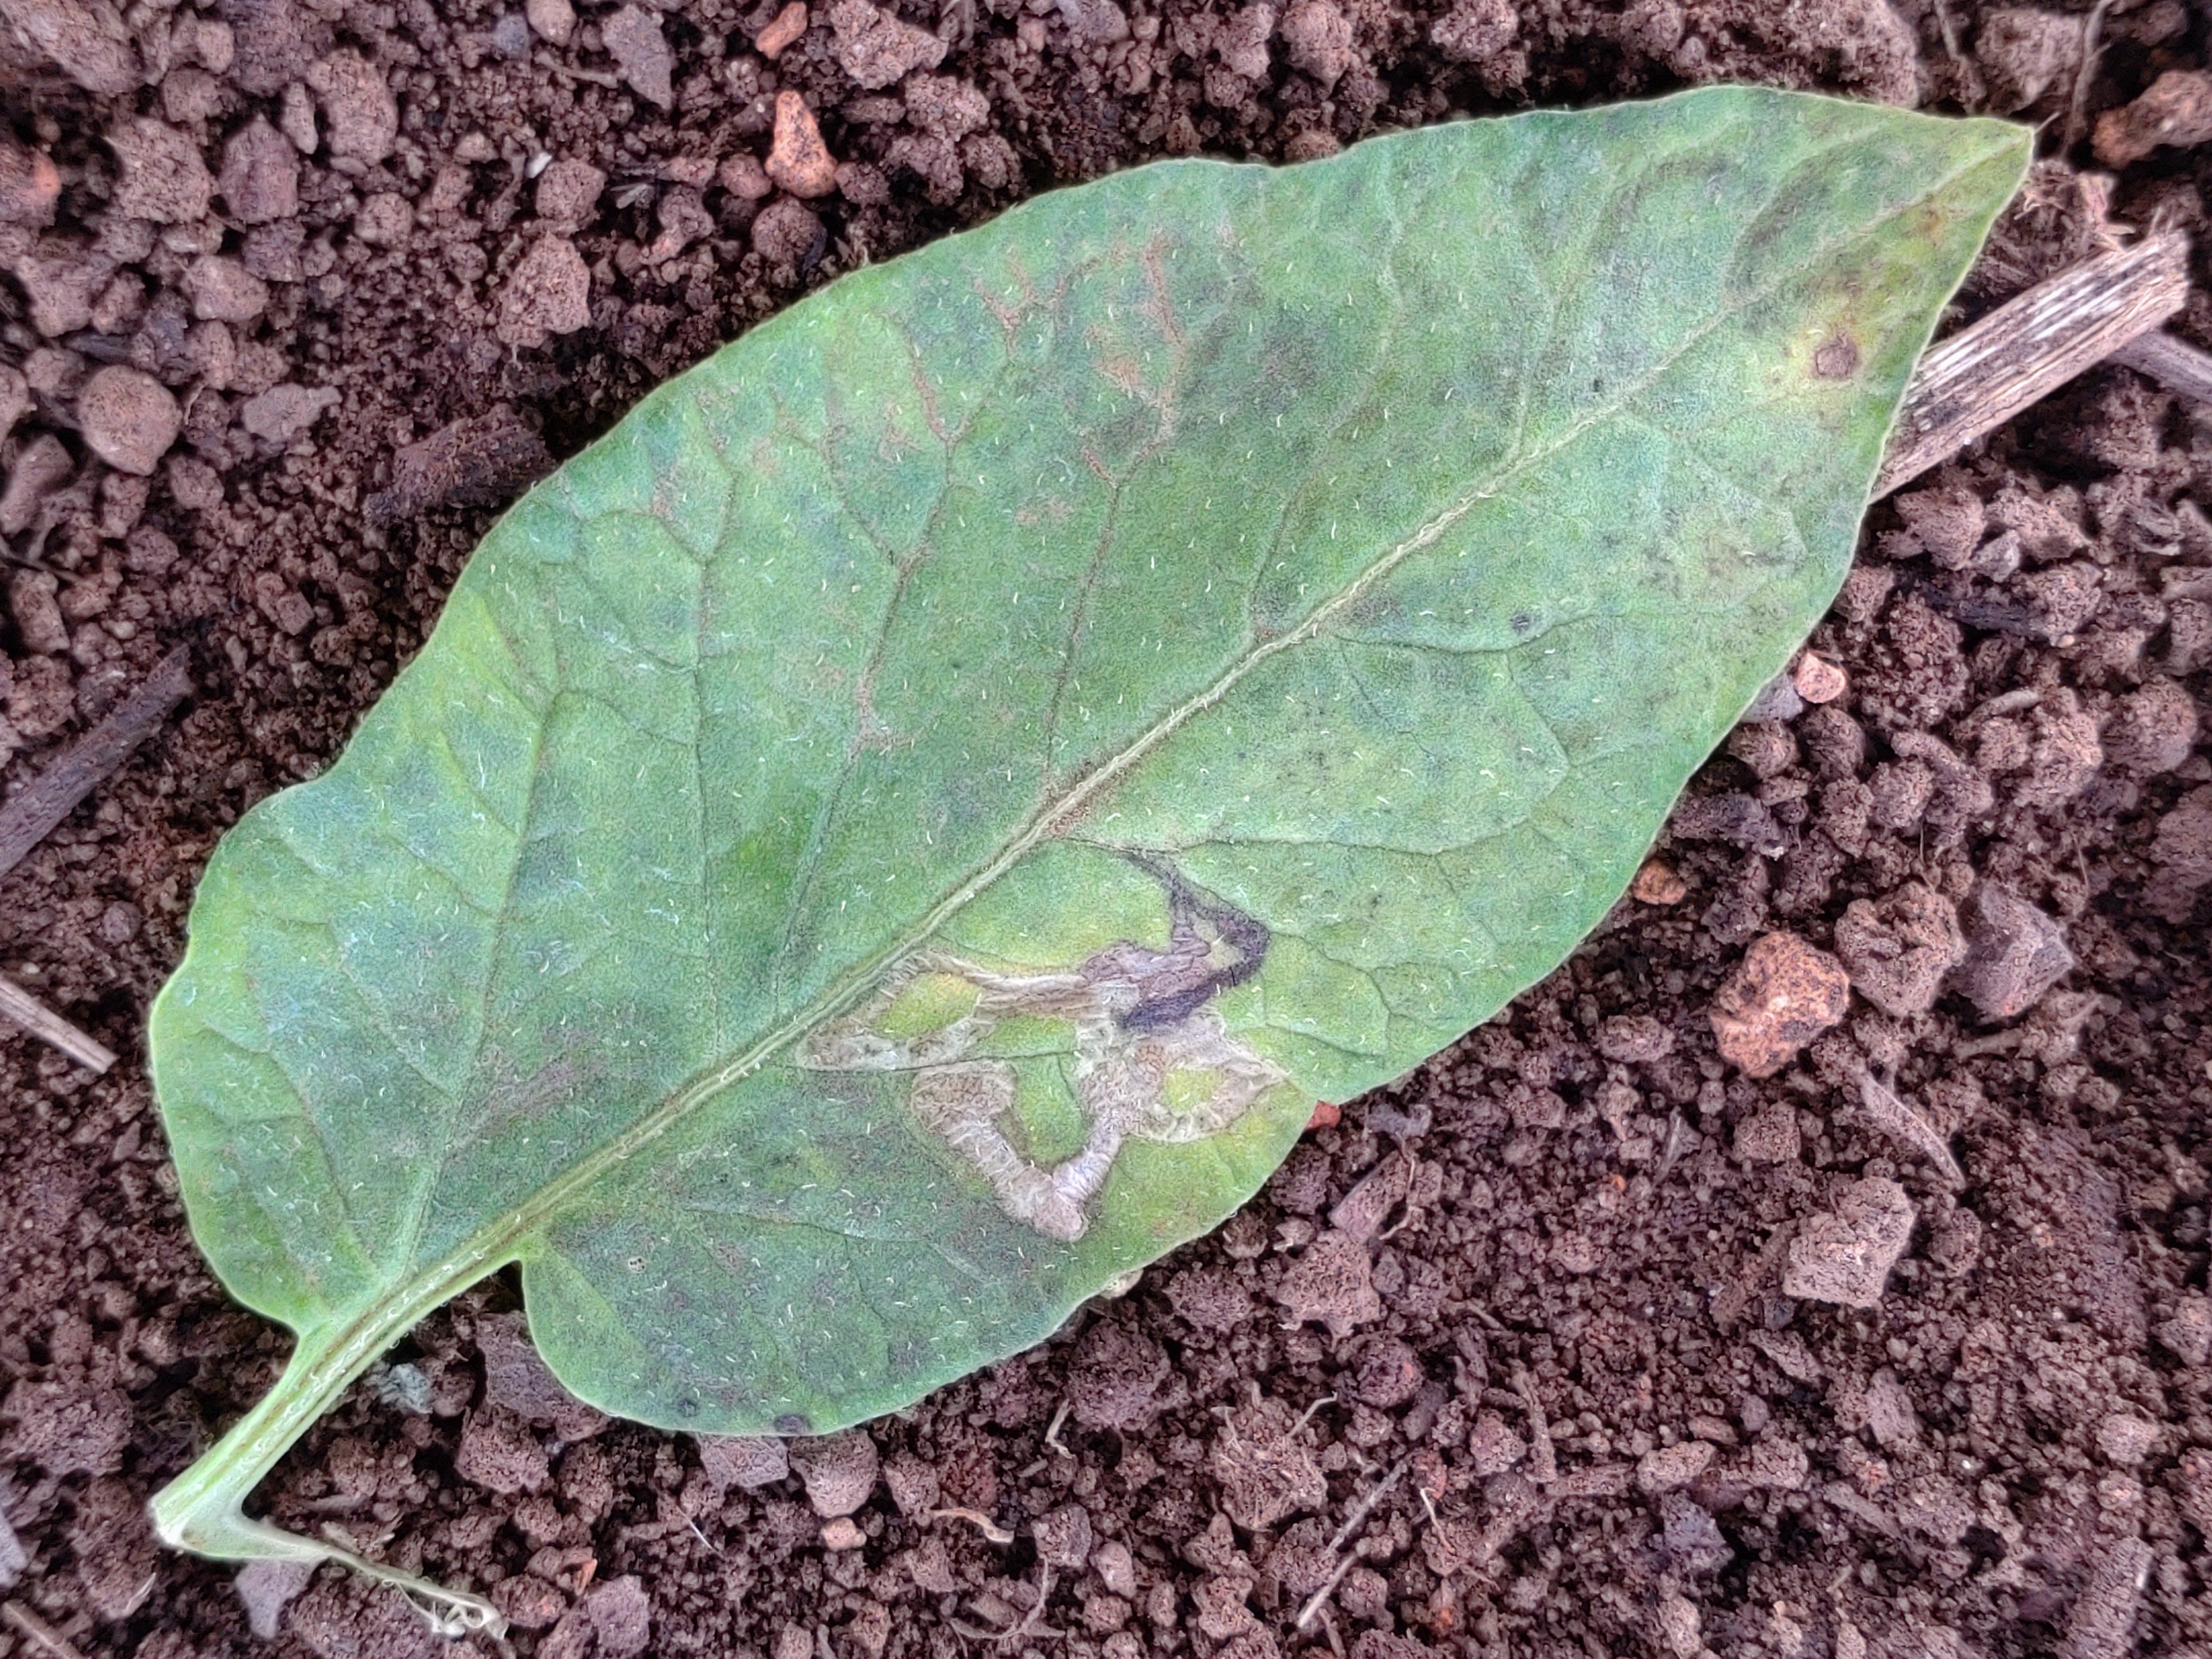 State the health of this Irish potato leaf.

late blight
